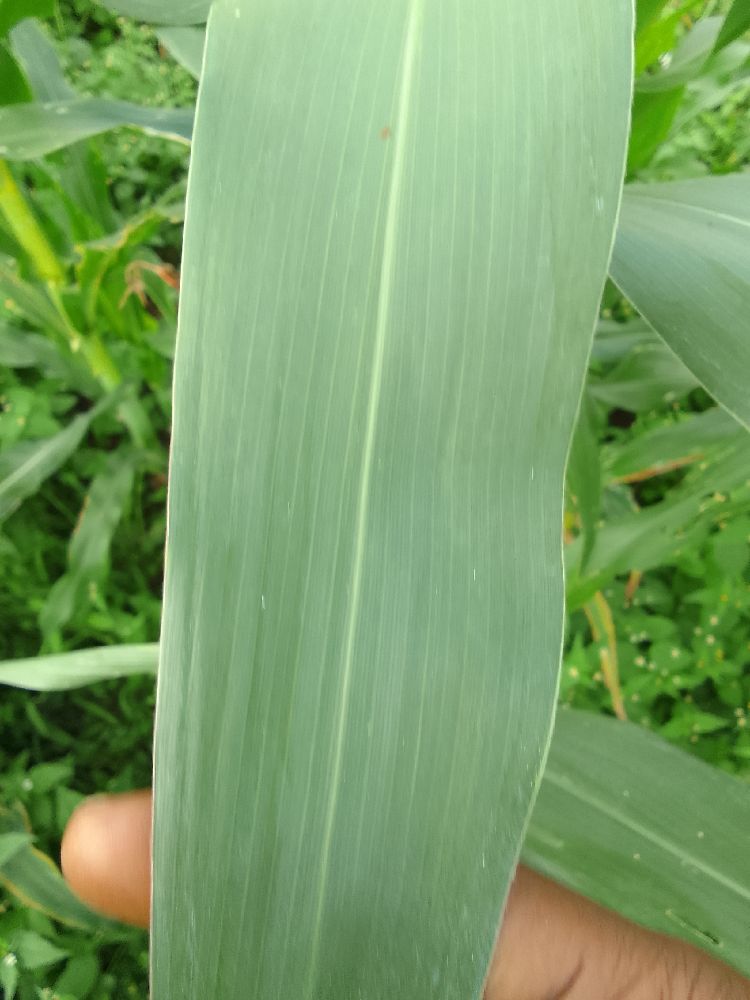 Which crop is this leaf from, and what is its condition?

maize, healthy
